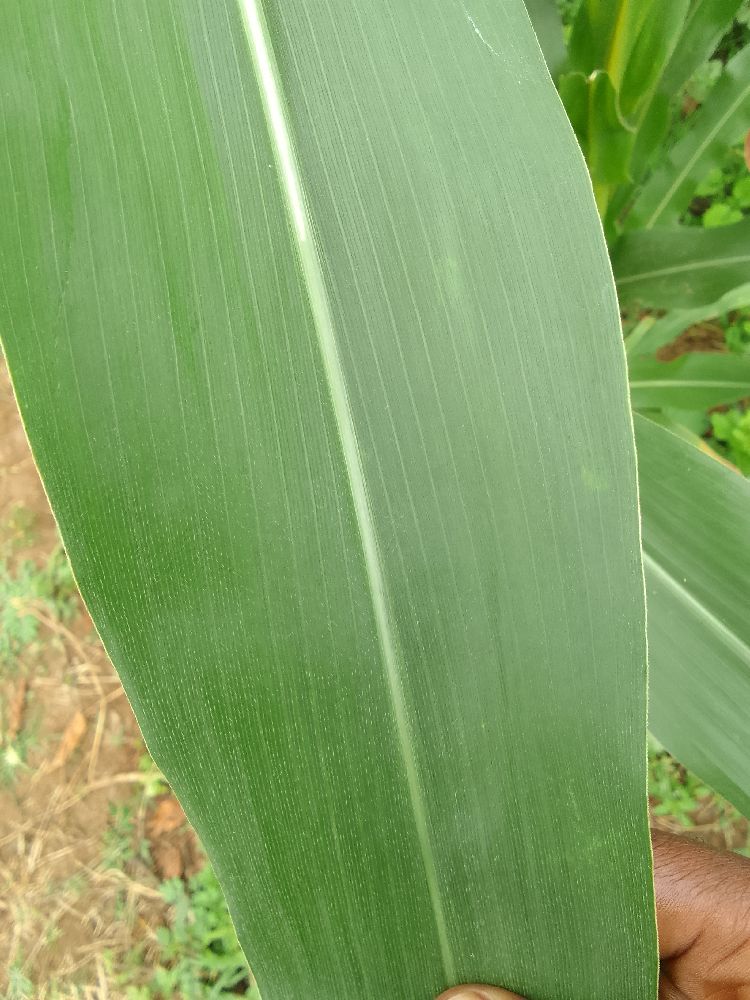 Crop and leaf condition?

maize, healthy
